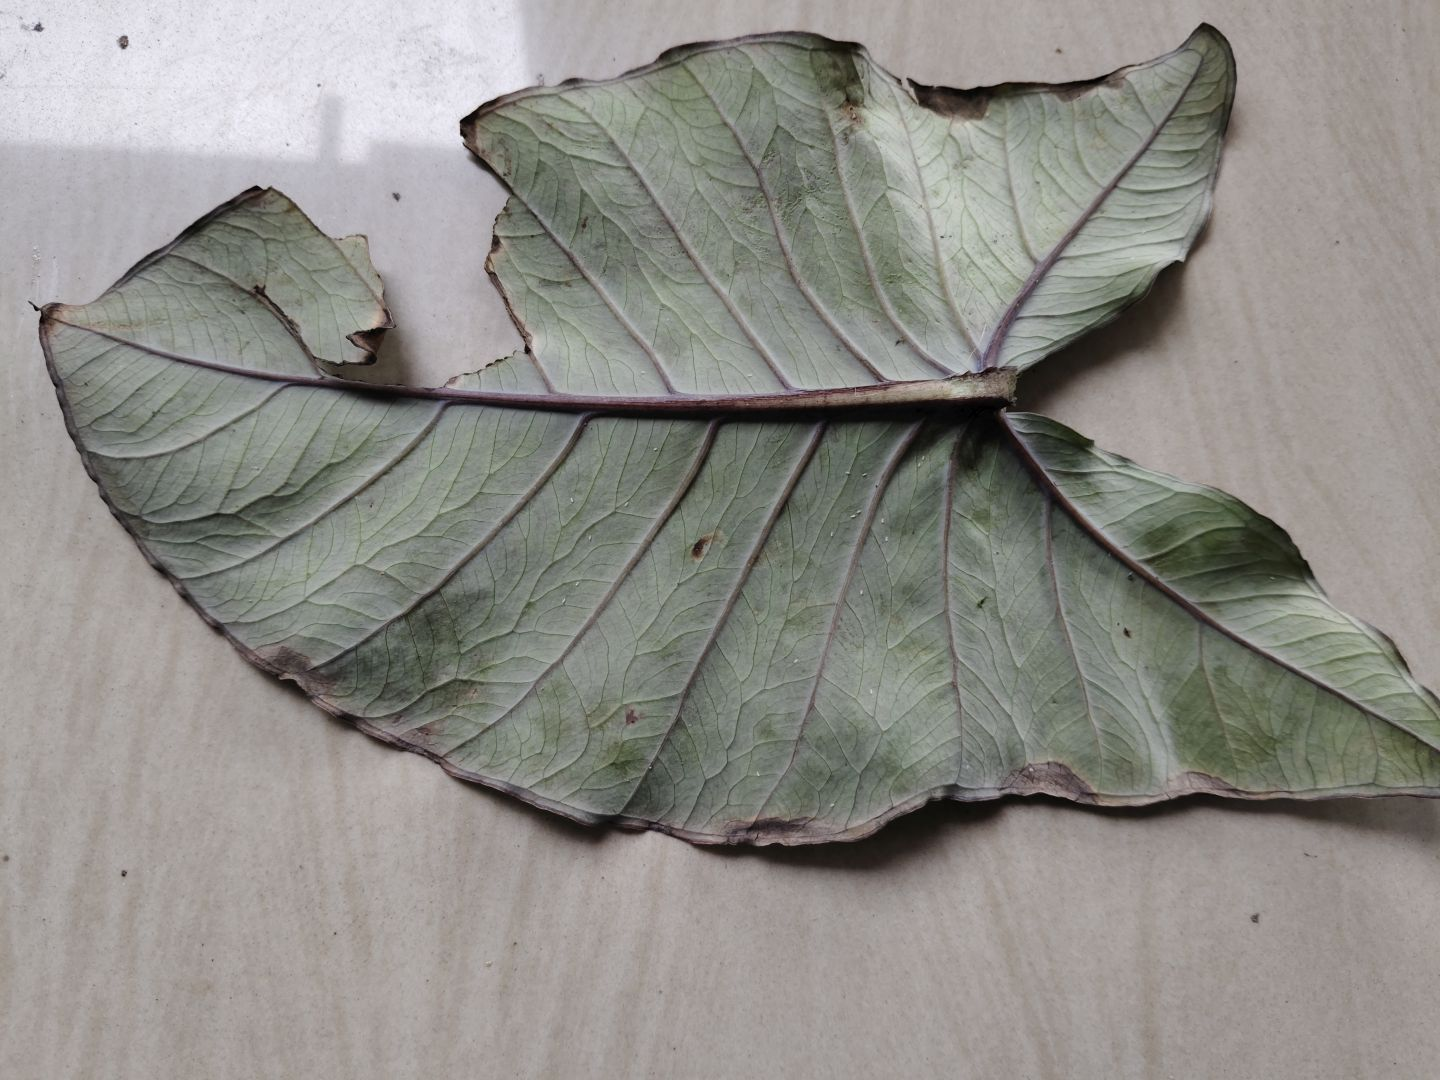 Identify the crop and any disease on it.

taro, leaf blight
